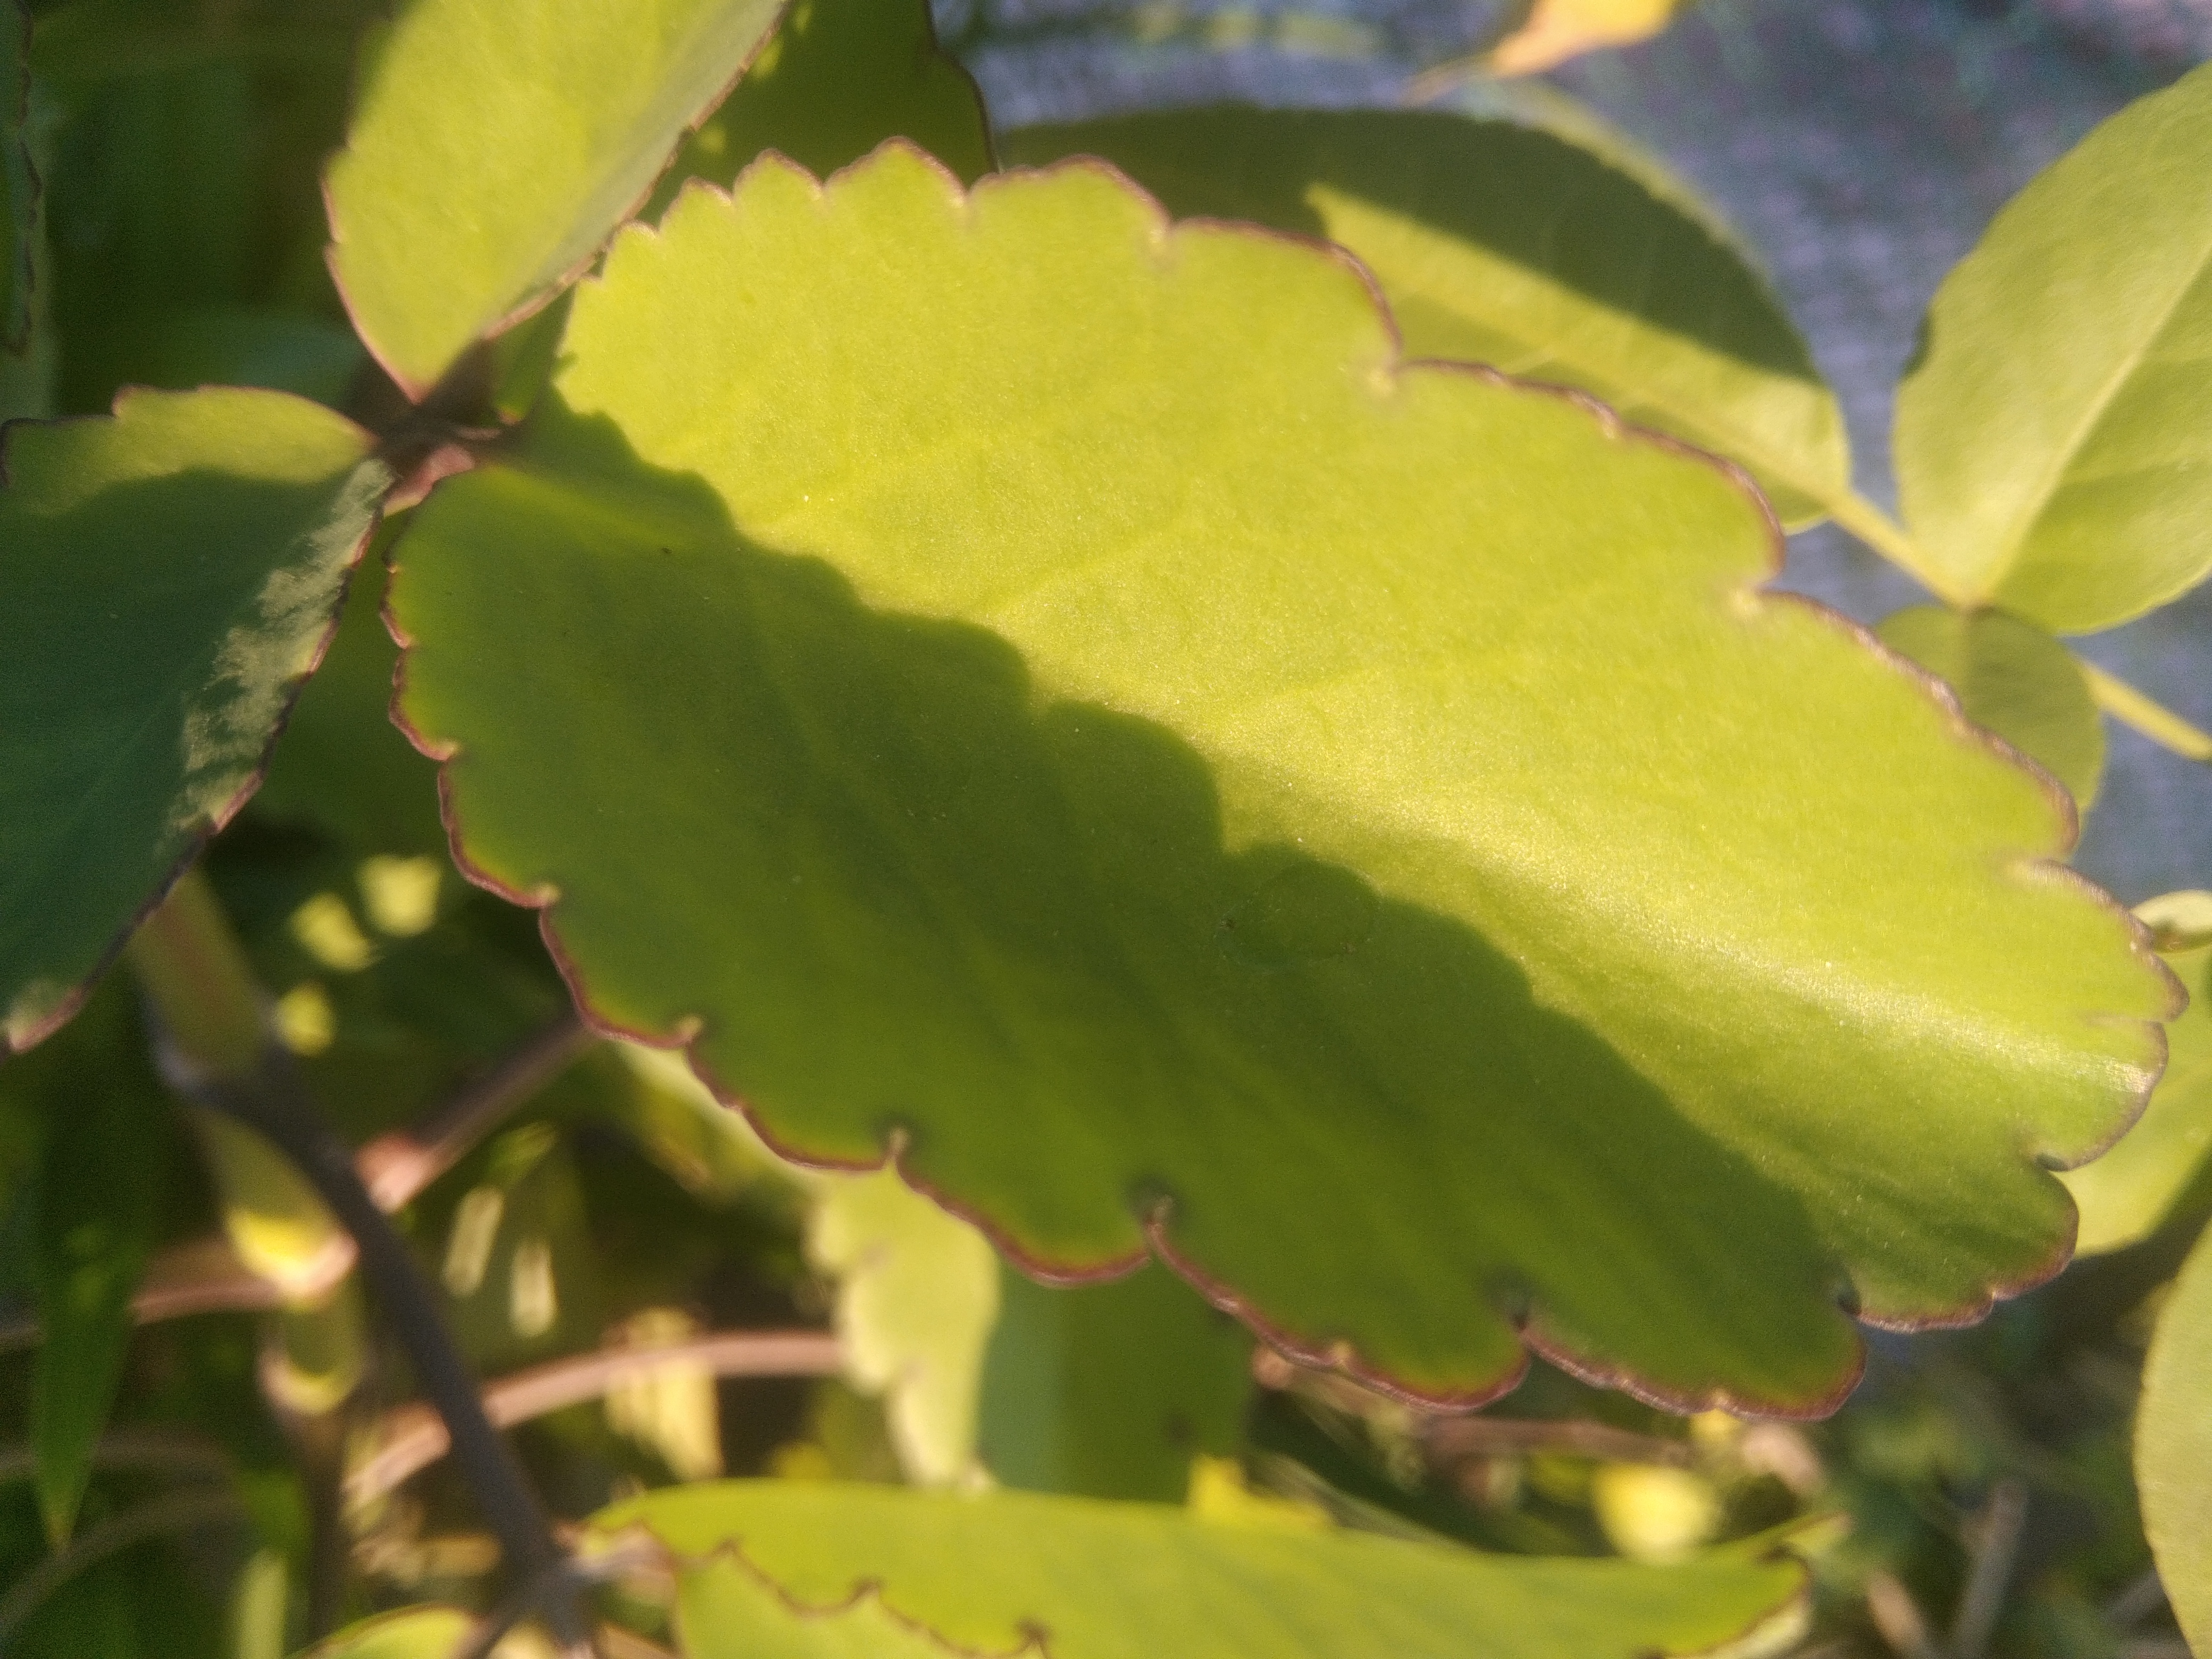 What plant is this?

pathorkuci
